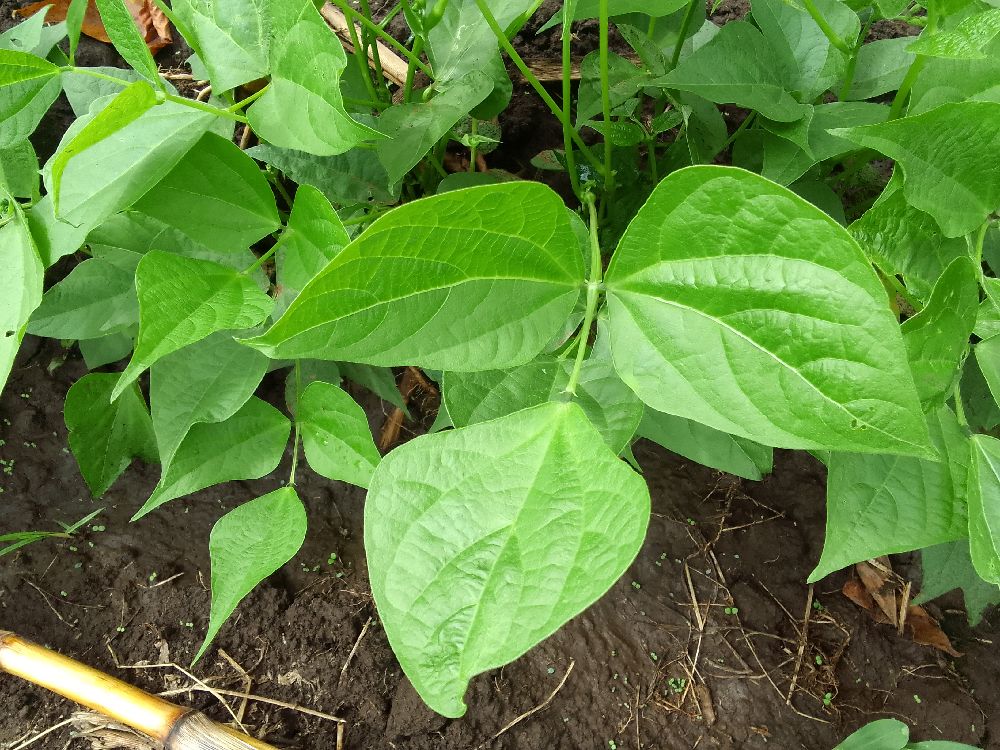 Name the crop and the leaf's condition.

common bean, healthy
